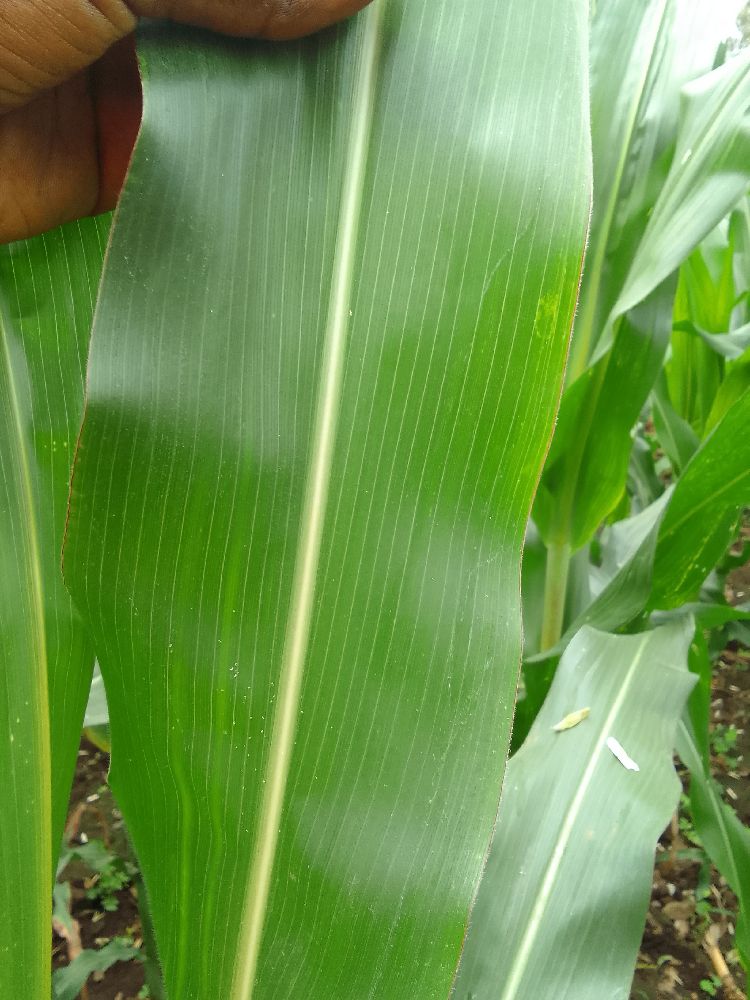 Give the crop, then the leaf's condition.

maize, healthy
